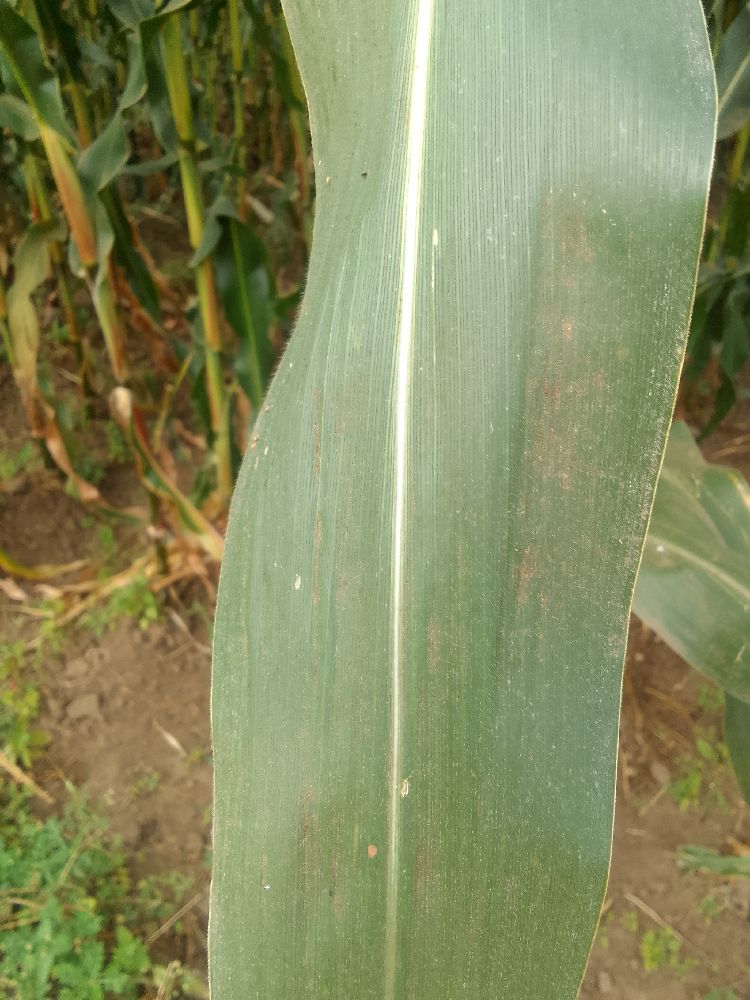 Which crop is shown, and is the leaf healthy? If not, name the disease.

maize, healthy
